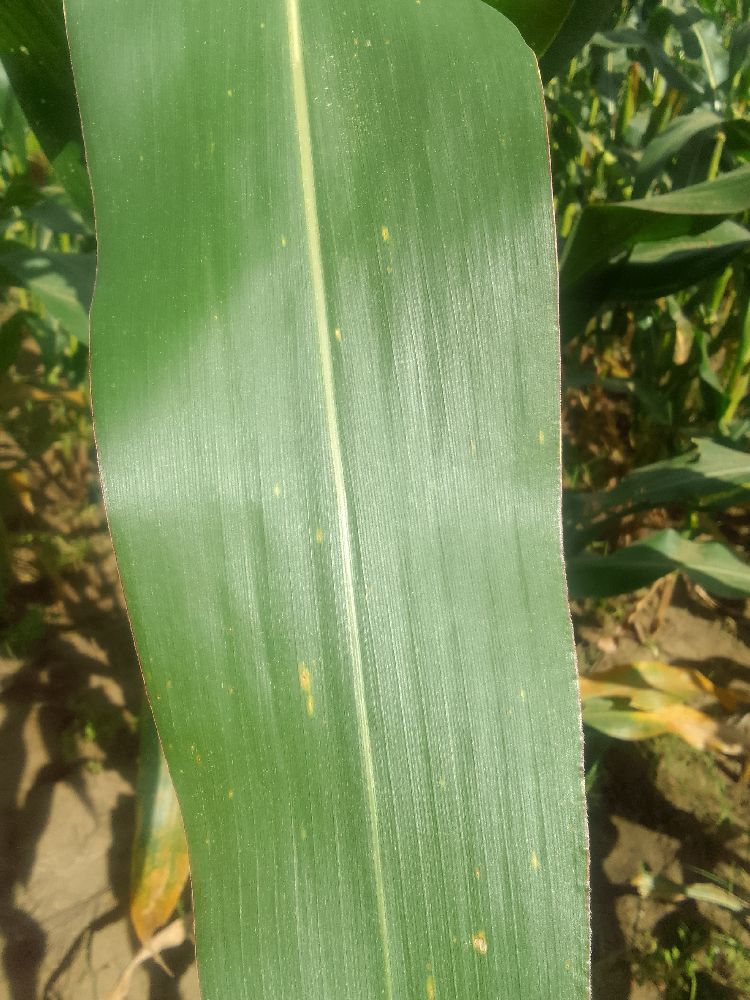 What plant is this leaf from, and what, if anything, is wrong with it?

maize, healthy
